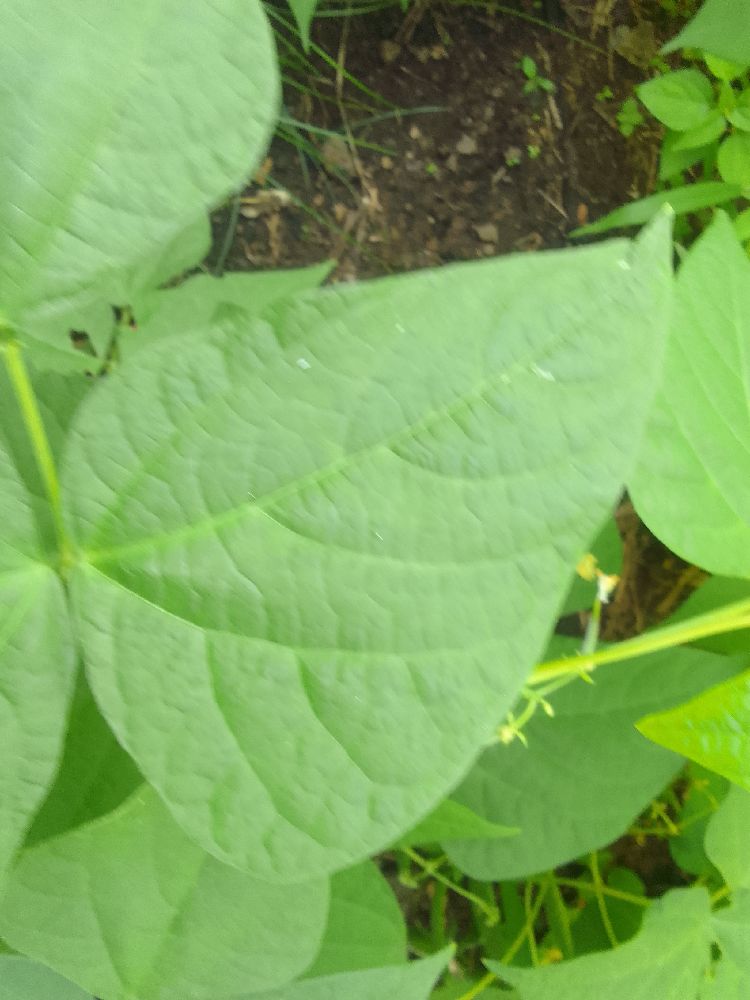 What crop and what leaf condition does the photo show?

common bean, healthy
